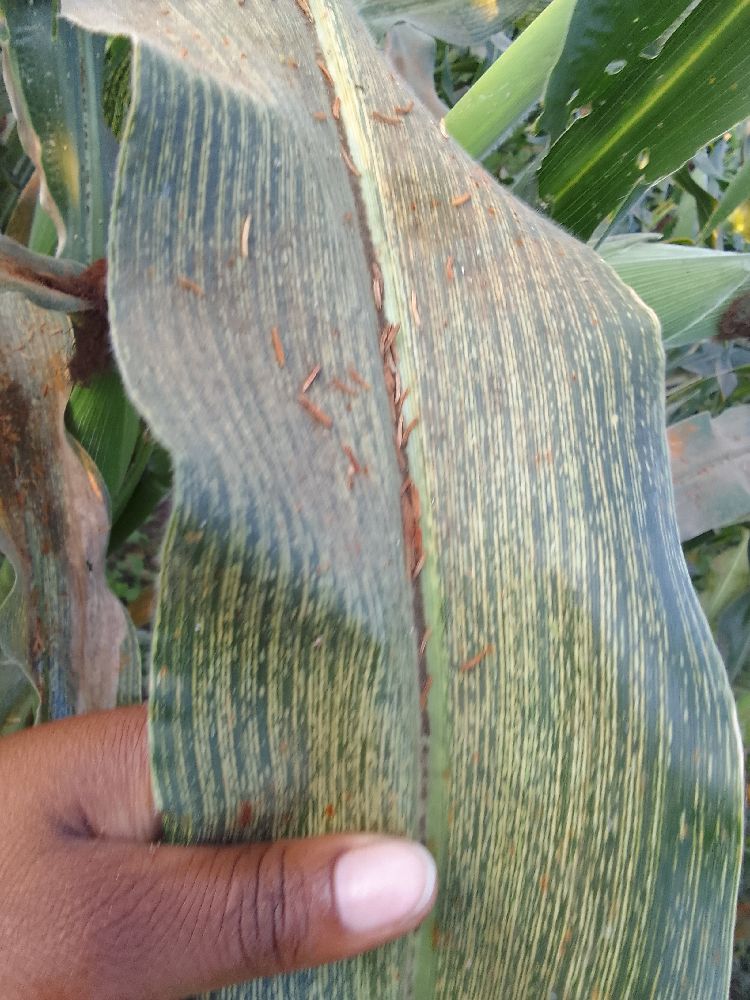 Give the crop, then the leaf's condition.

maize, maize streak virus
